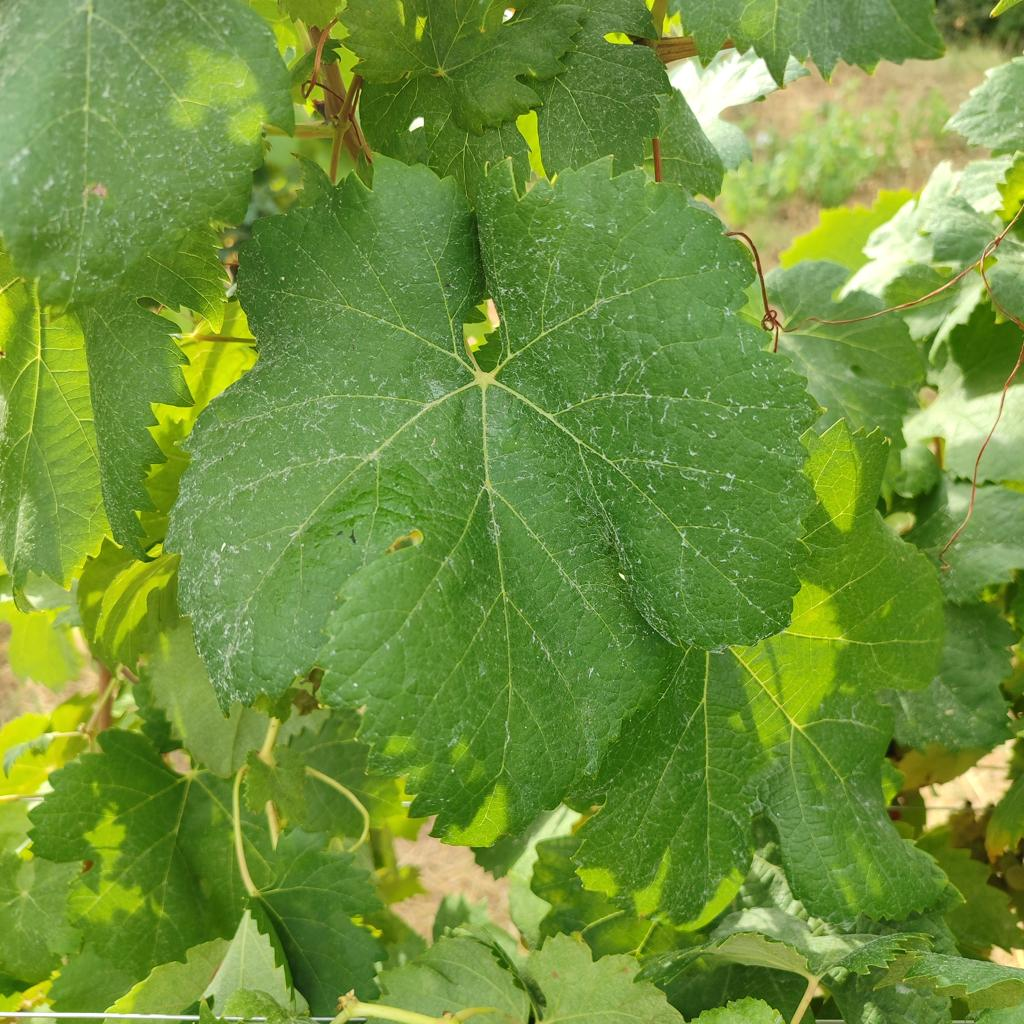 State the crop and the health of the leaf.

grapevine, healthy
